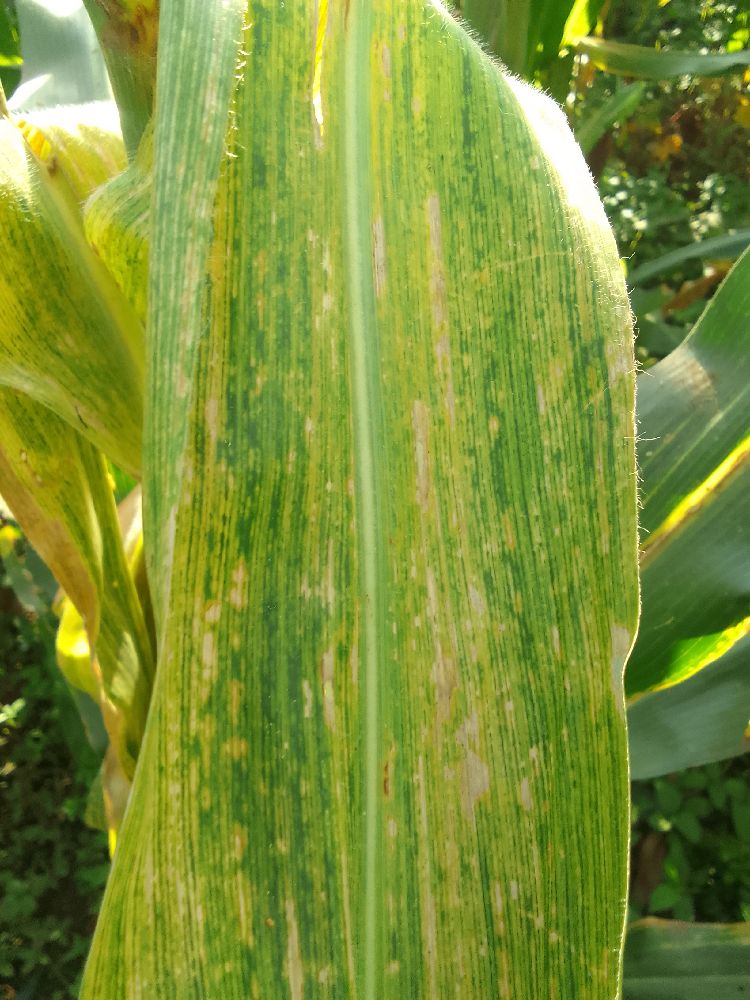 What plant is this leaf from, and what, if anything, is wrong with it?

maize, maize lethal necrosis
